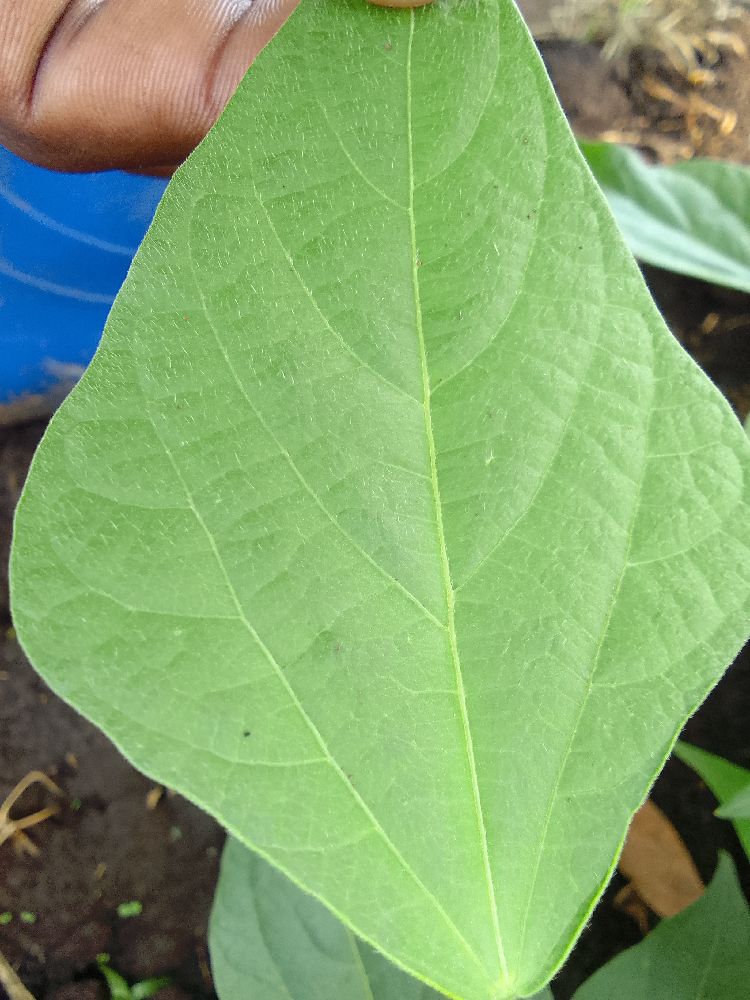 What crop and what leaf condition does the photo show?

common bean, healthy
